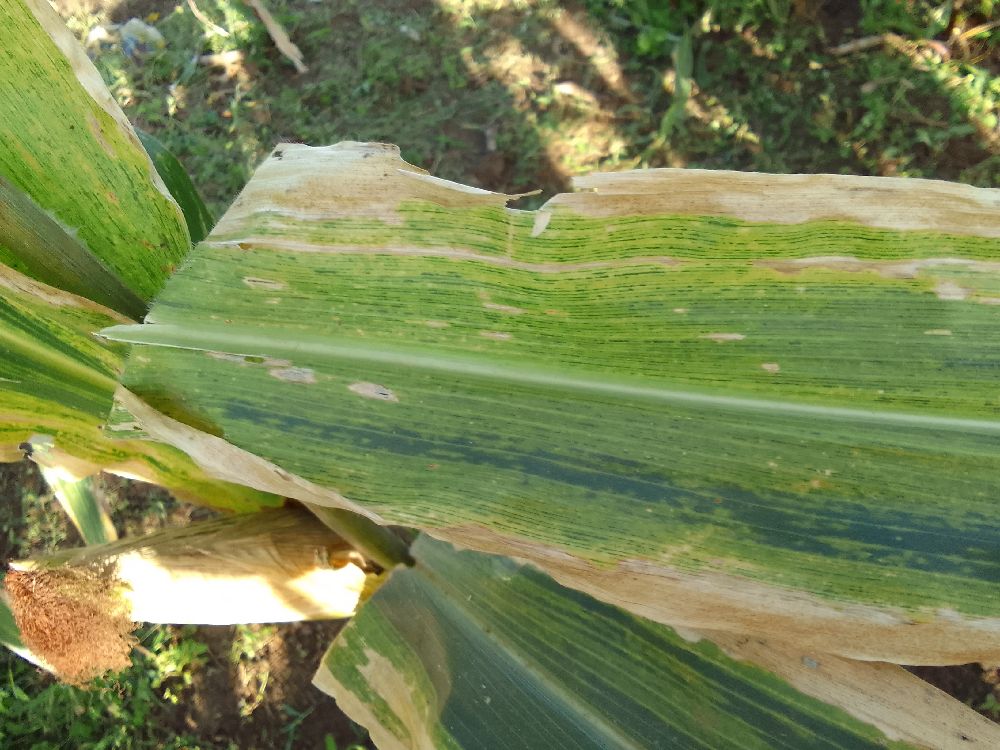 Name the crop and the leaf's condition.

maize, maize lethal necrosis
